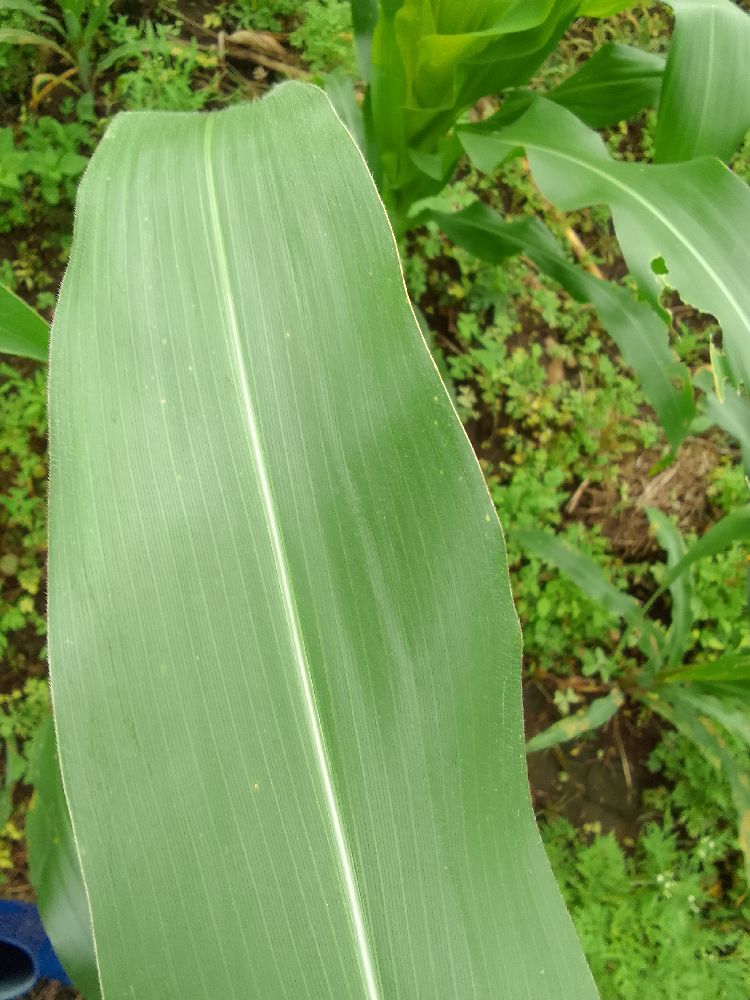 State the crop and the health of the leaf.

maize, healthy
